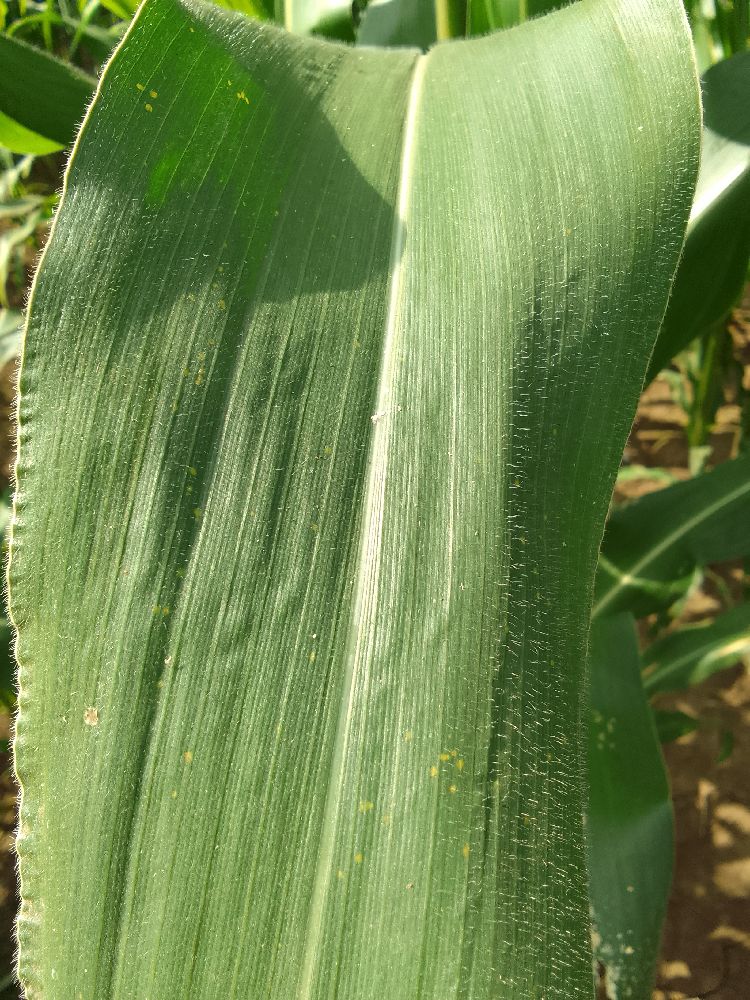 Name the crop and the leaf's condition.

maize, healthy
